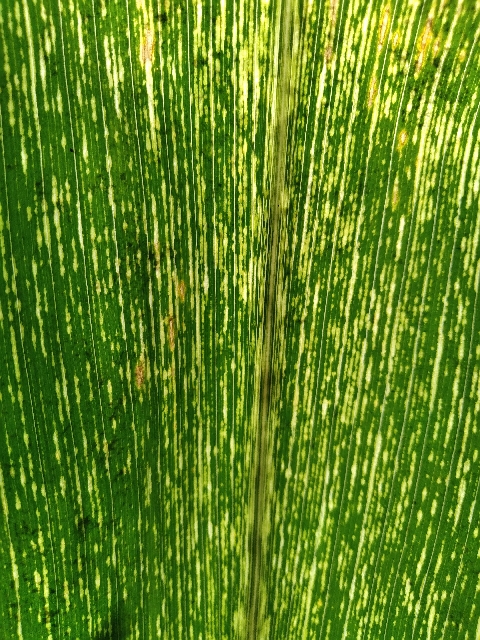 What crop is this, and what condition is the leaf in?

maize, maize streak virus
